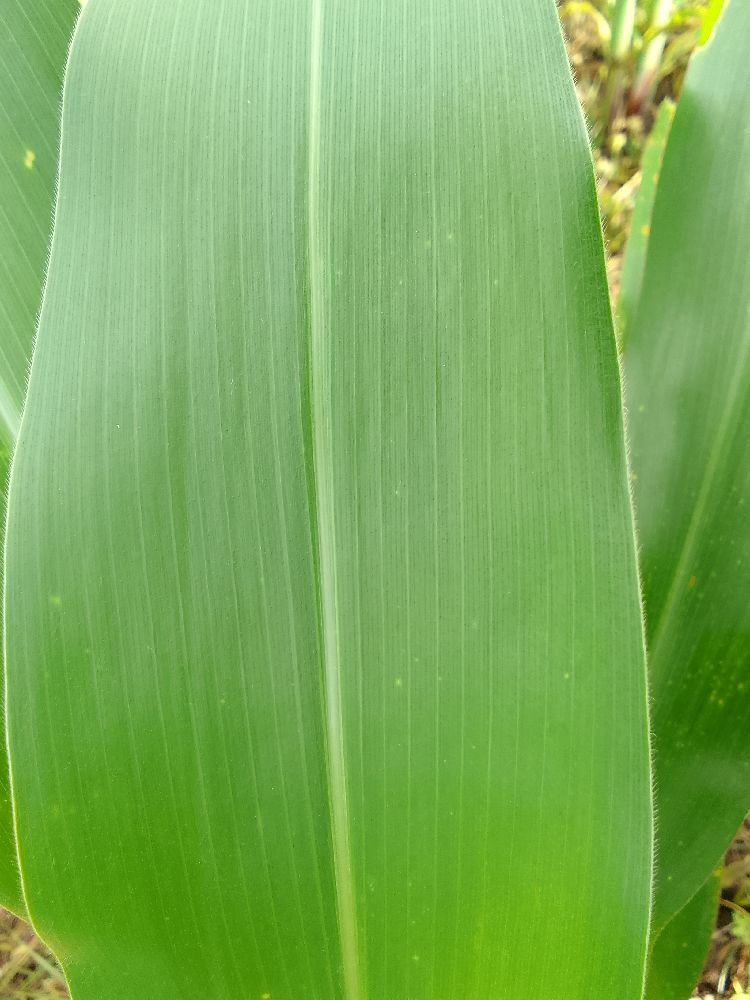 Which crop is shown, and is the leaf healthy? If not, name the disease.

maize, healthy
